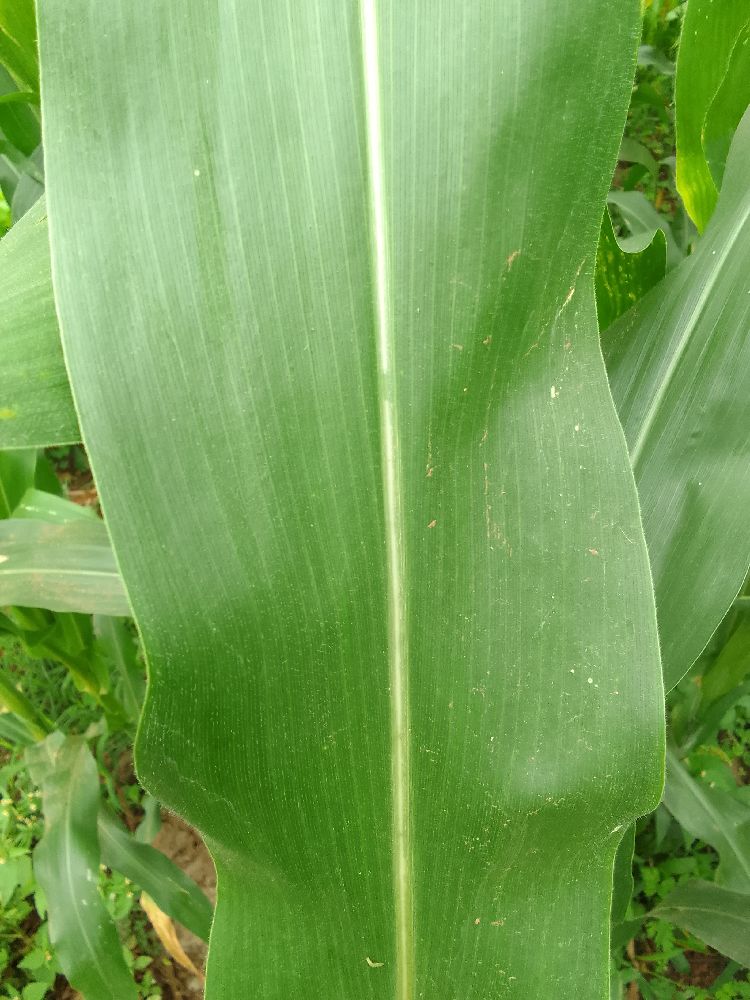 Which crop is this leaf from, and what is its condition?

maize, healthy
